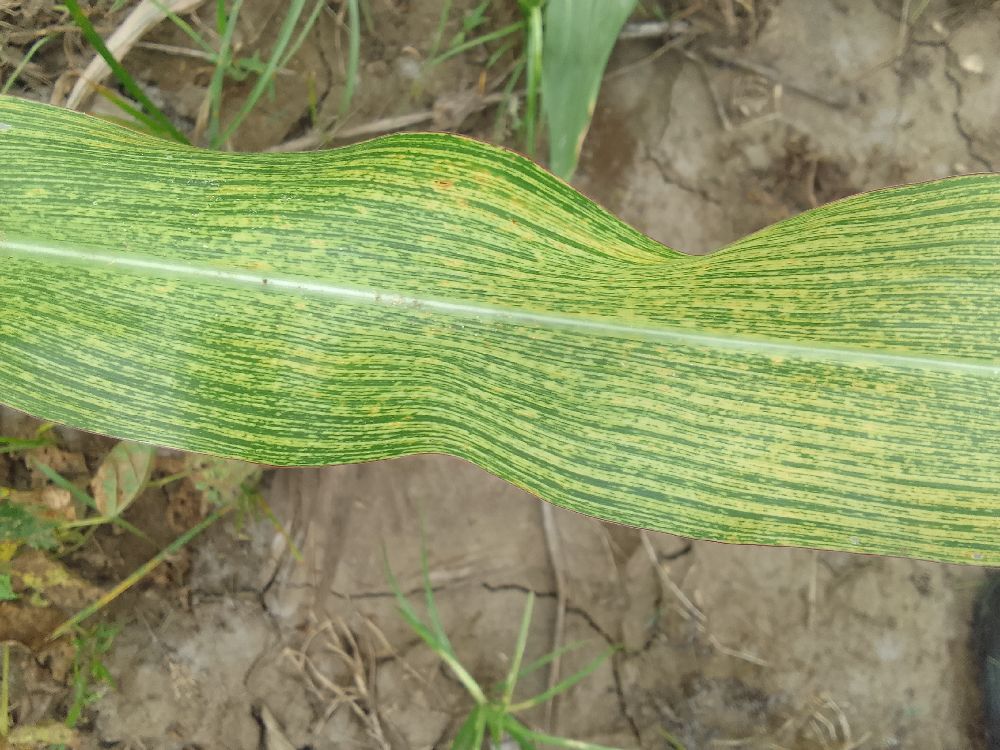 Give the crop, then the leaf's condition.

maize, maize streak virus
